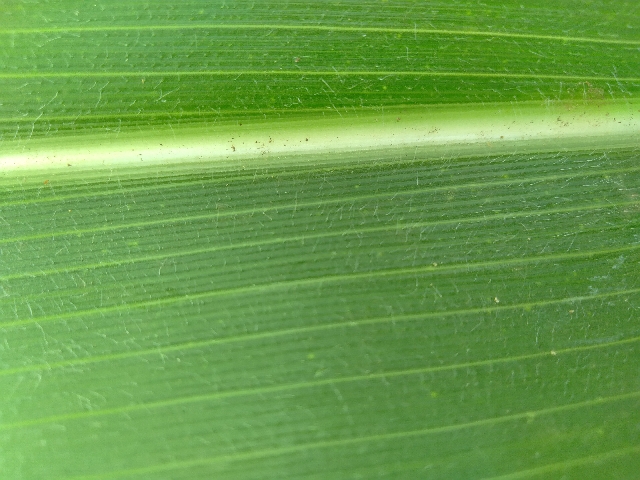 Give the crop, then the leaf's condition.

maize, healthy
